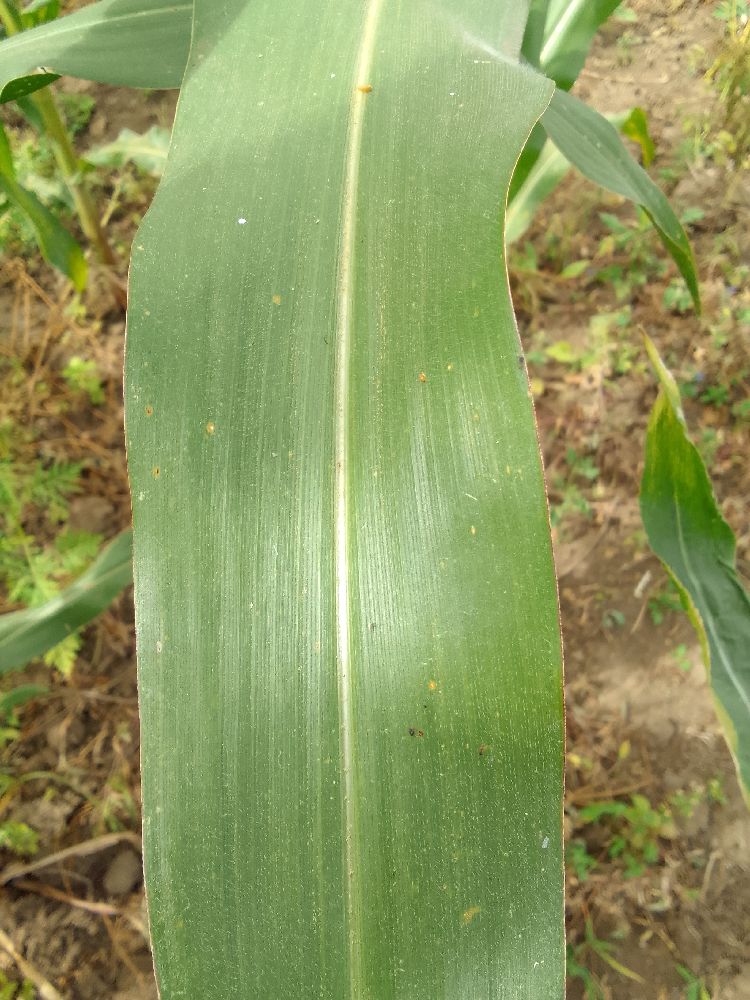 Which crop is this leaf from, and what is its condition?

maize, healthy
